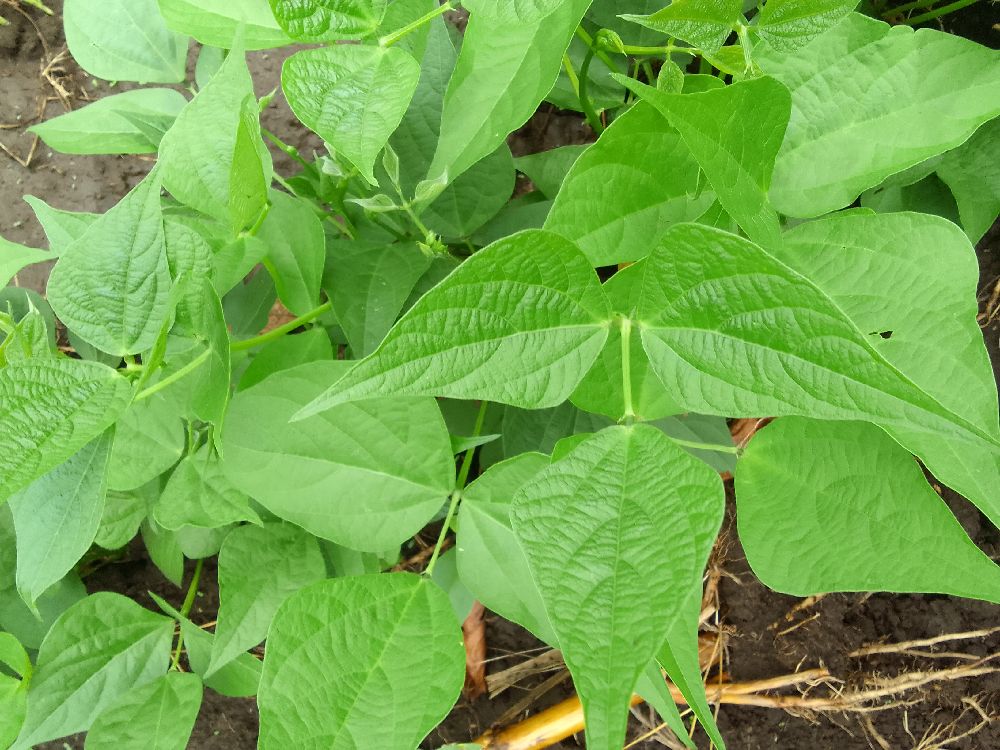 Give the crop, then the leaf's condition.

common bean, healthy
